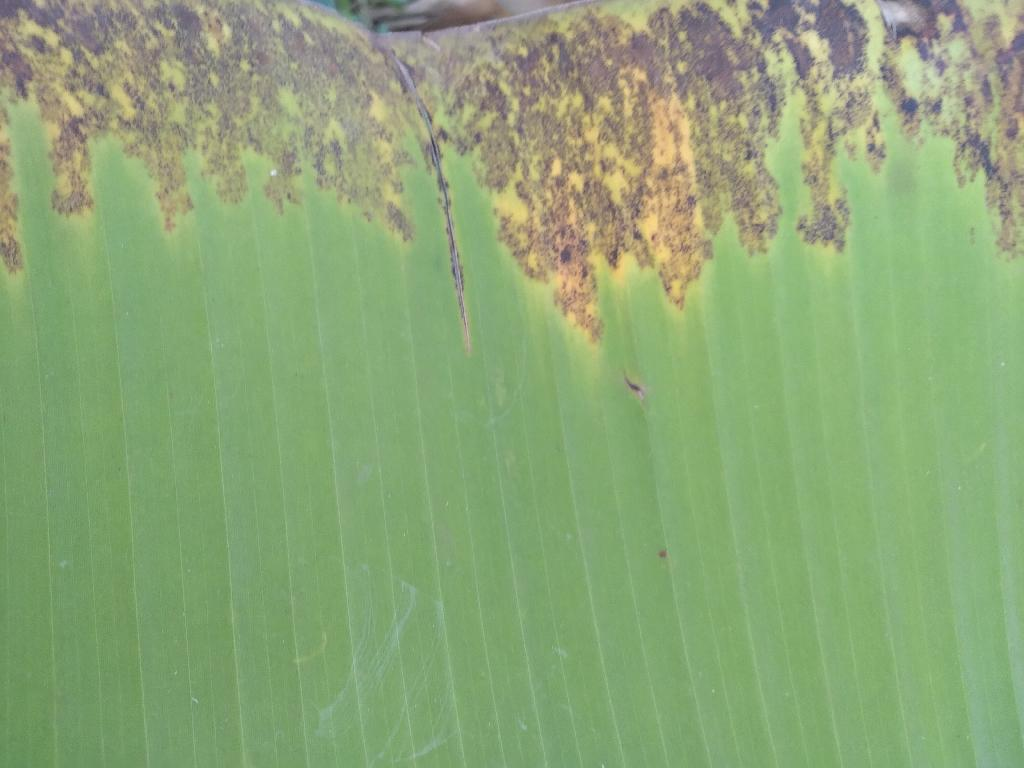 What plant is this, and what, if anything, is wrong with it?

banana, black sigatoka
